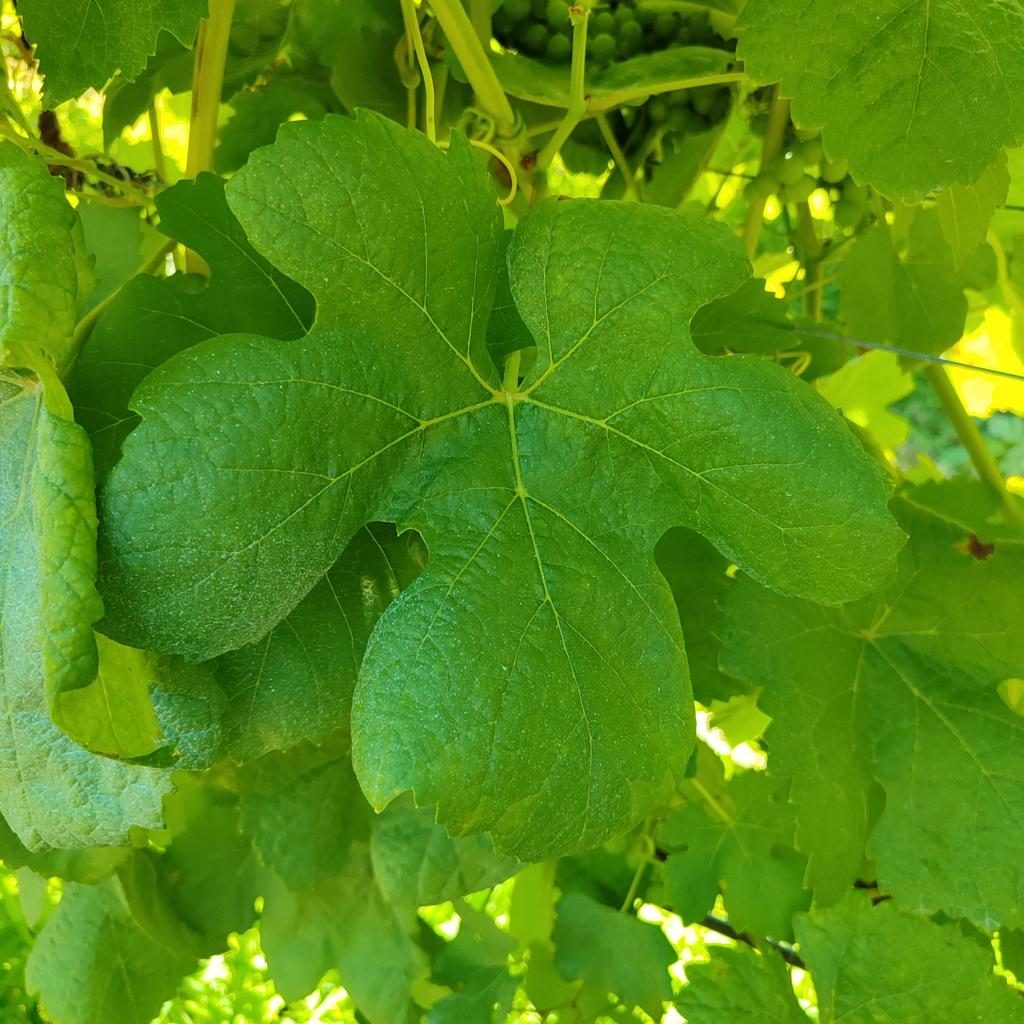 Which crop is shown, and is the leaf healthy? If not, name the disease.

grapevine, healthy
